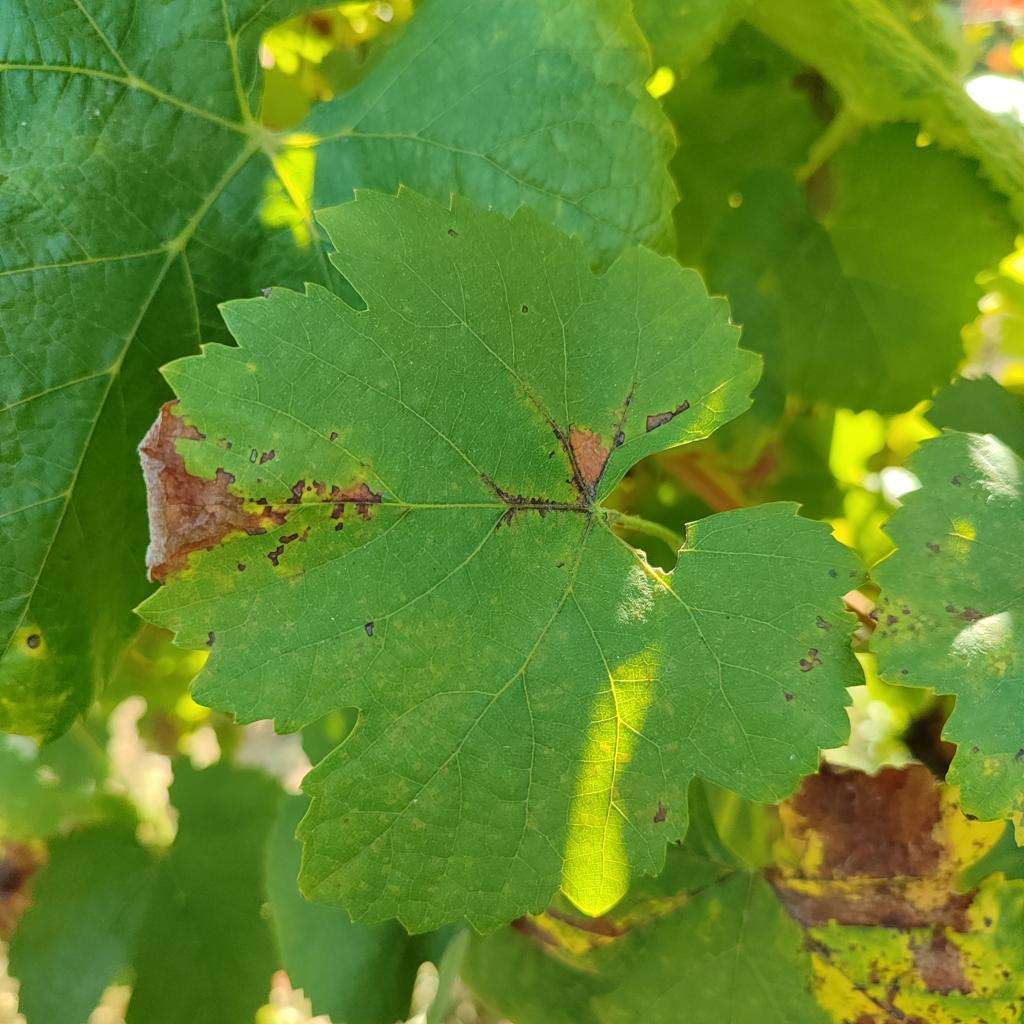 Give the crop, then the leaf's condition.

grapevine, downy mildew
